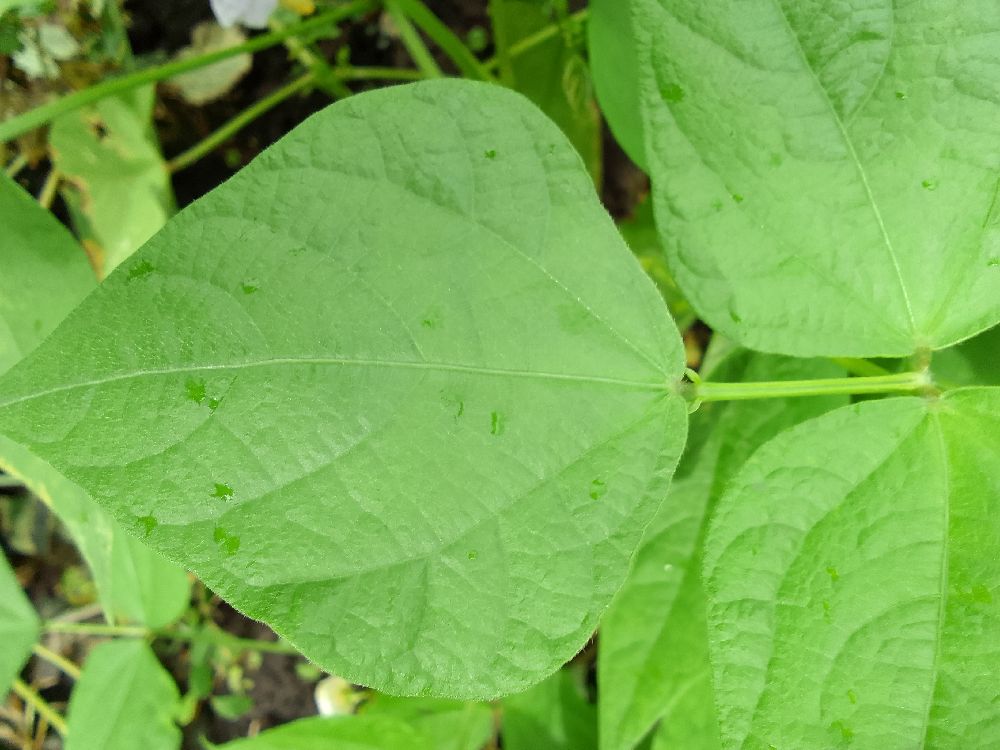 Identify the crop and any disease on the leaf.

common bean, healthy
